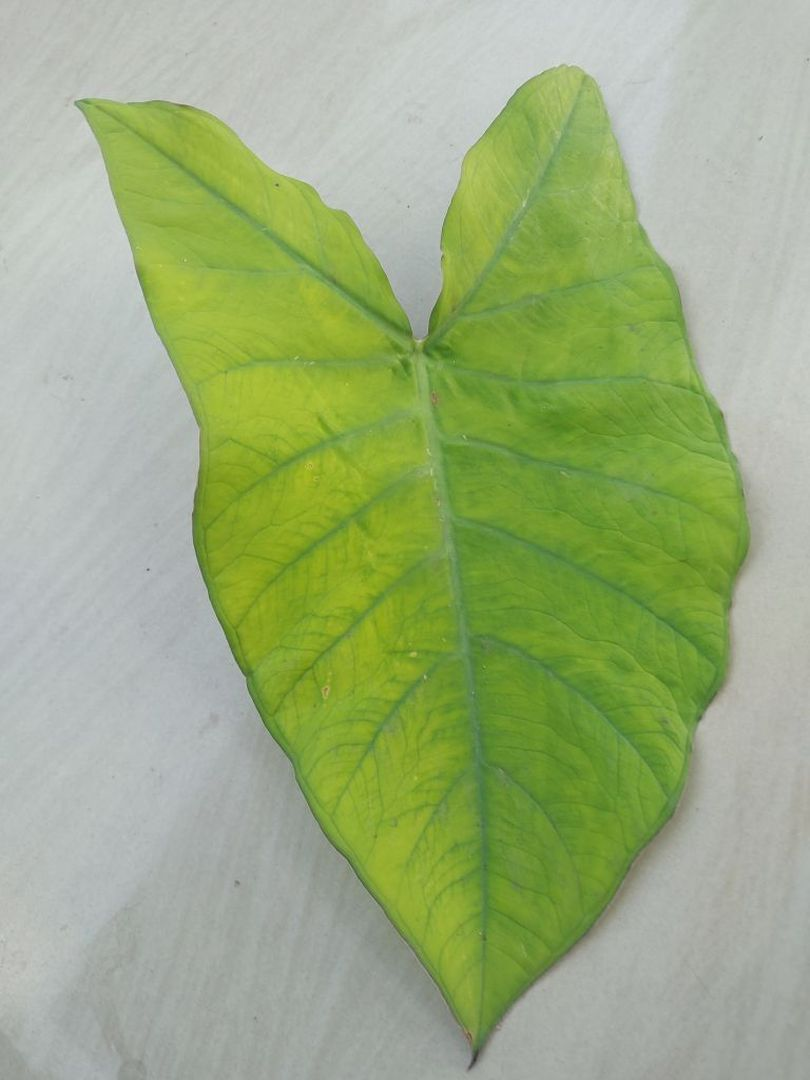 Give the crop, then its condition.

taro, mosaic
